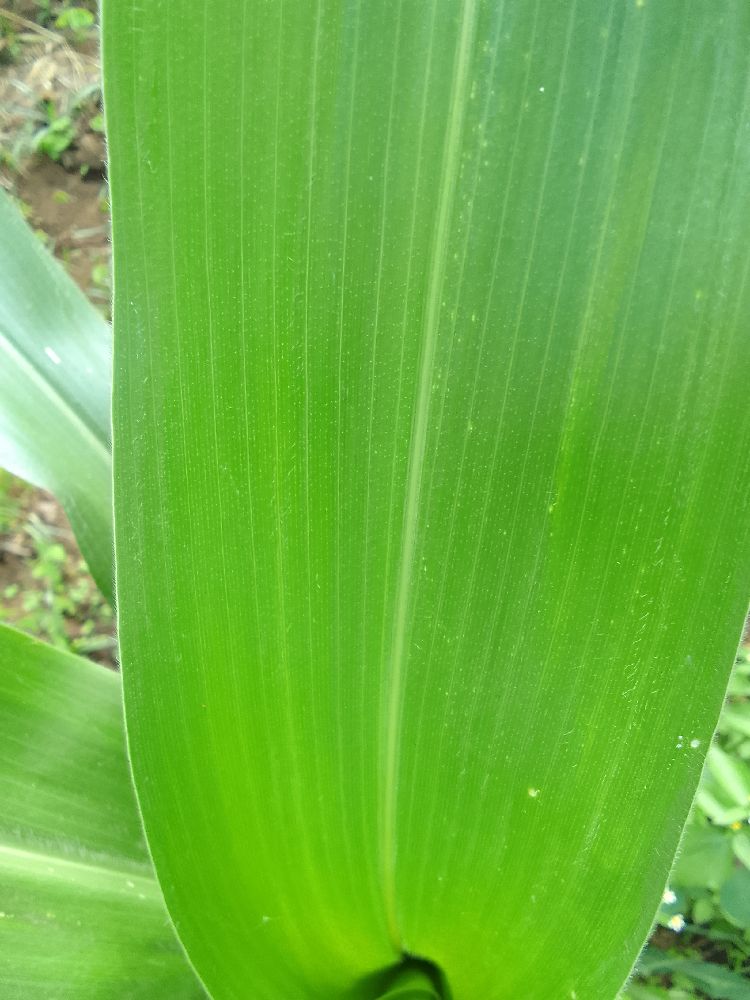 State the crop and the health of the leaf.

maize, healthy
